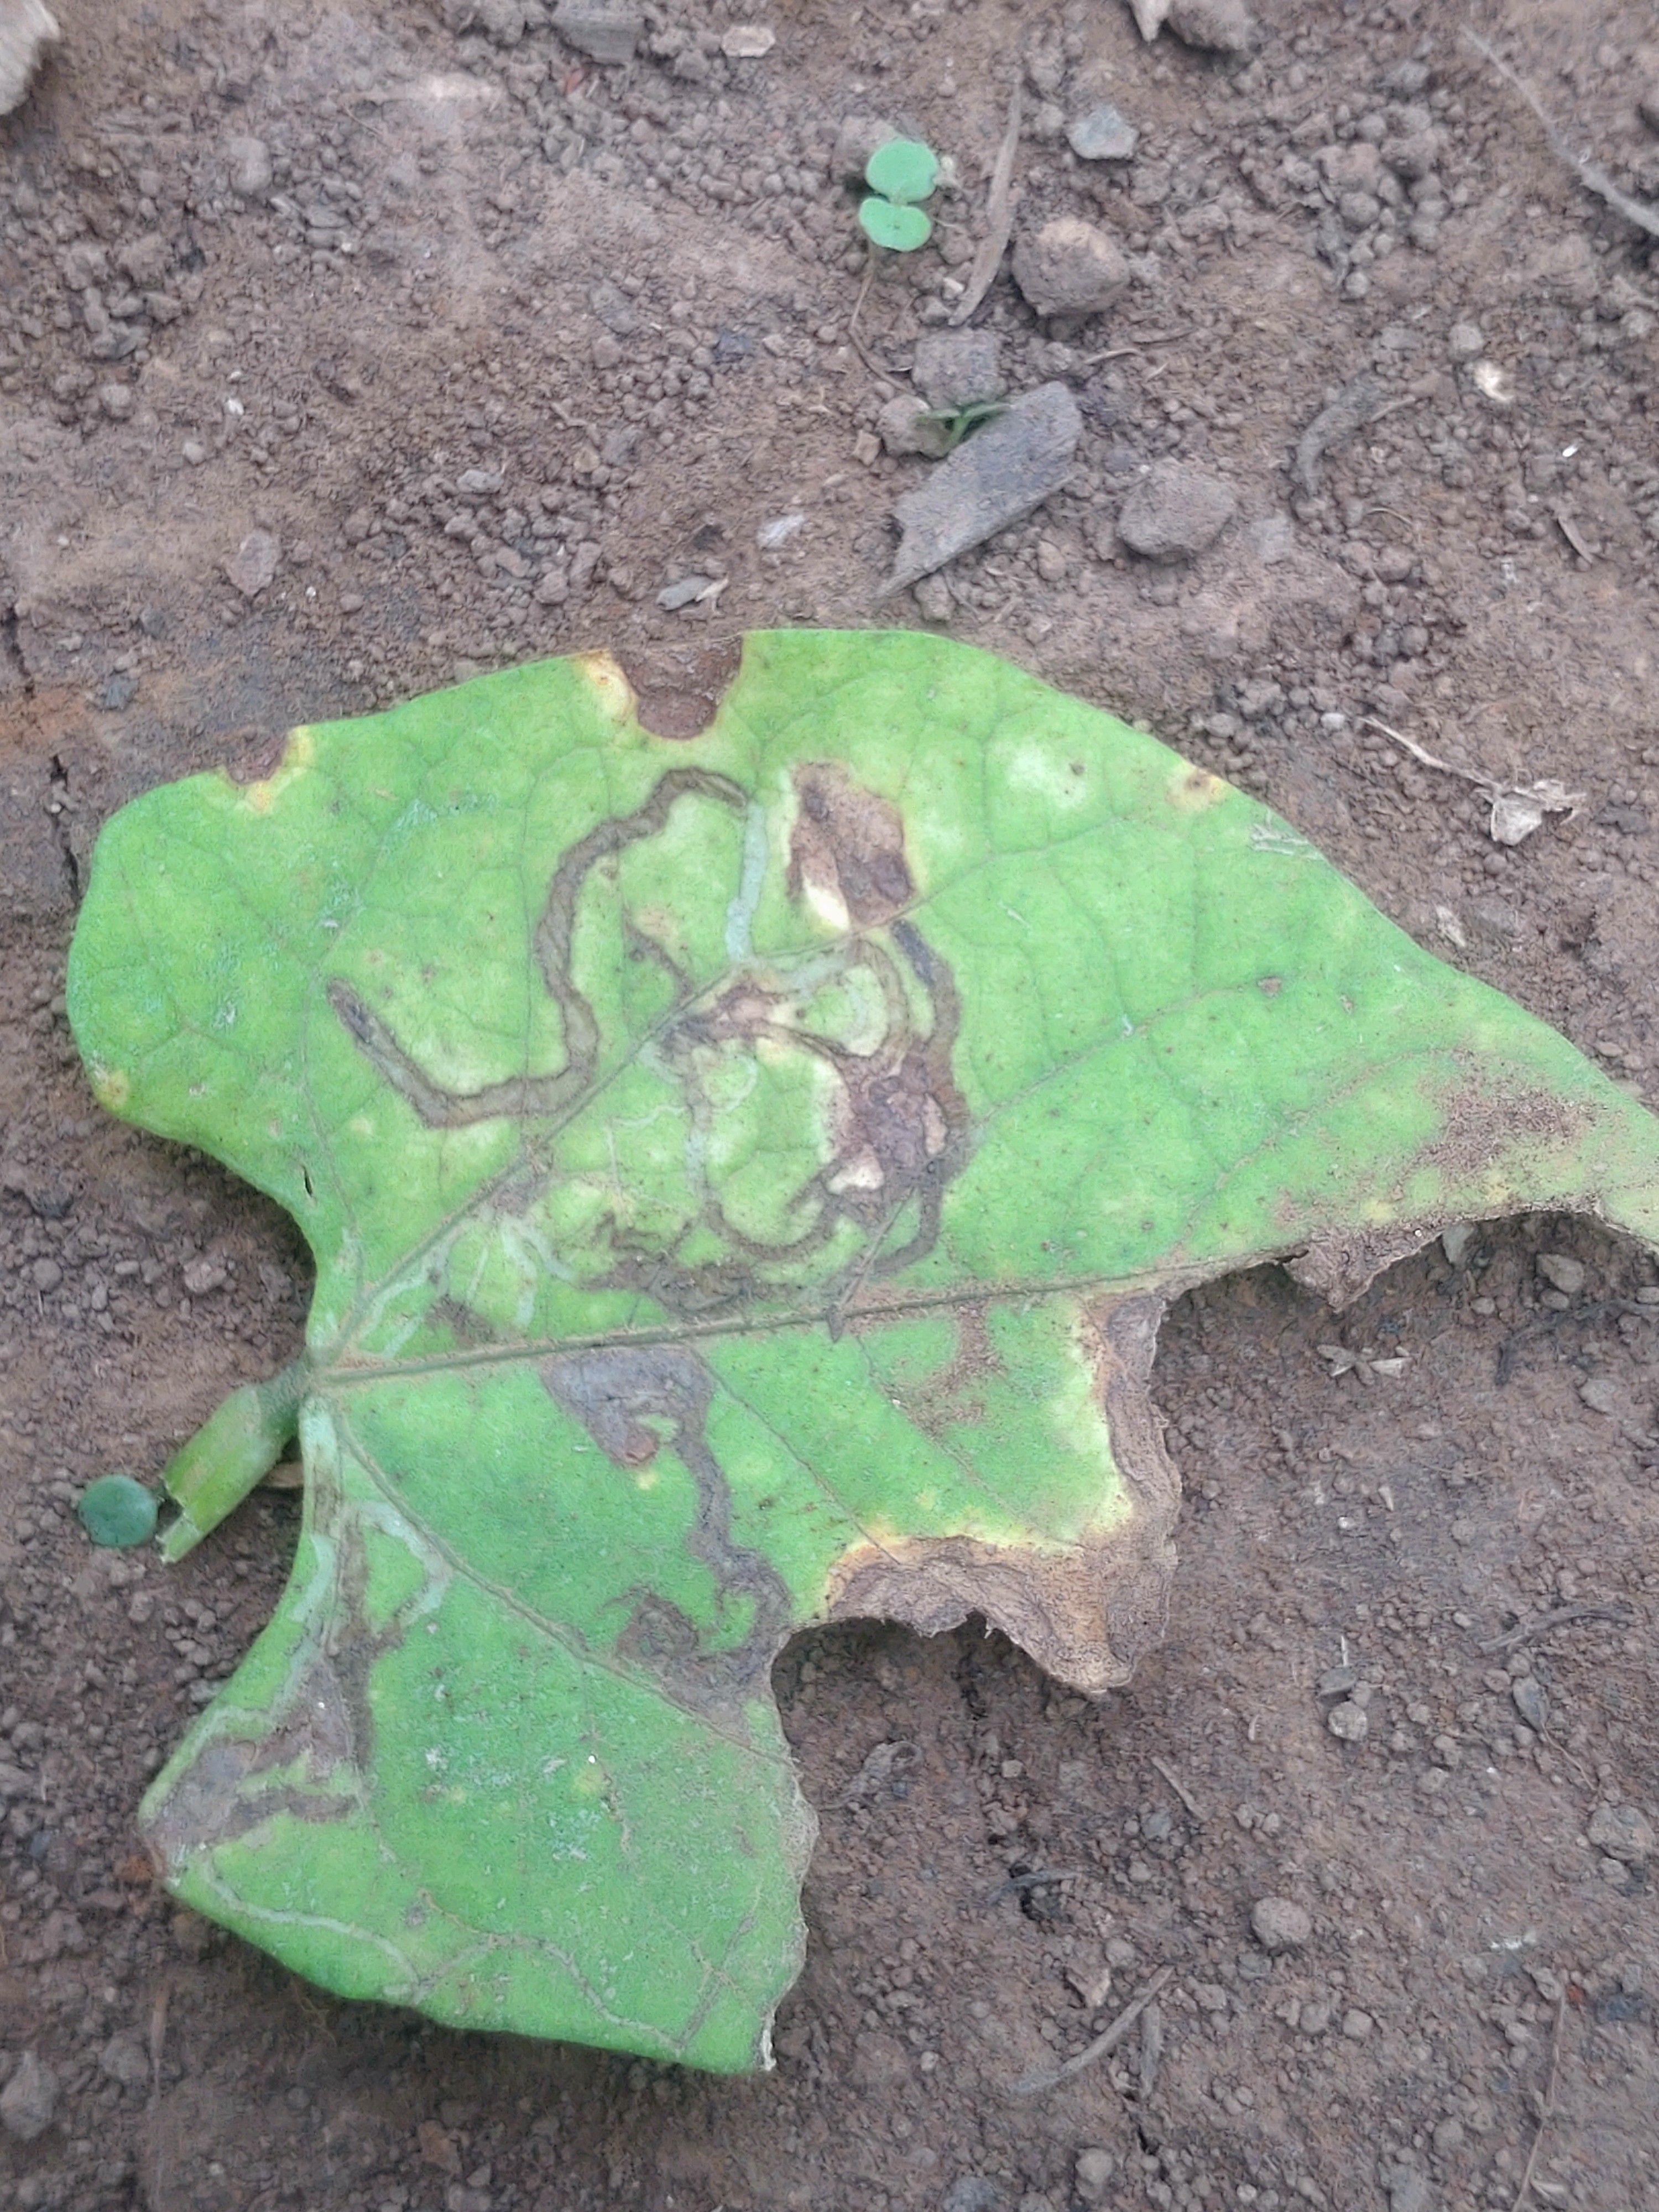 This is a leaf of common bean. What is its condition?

anthracnose
